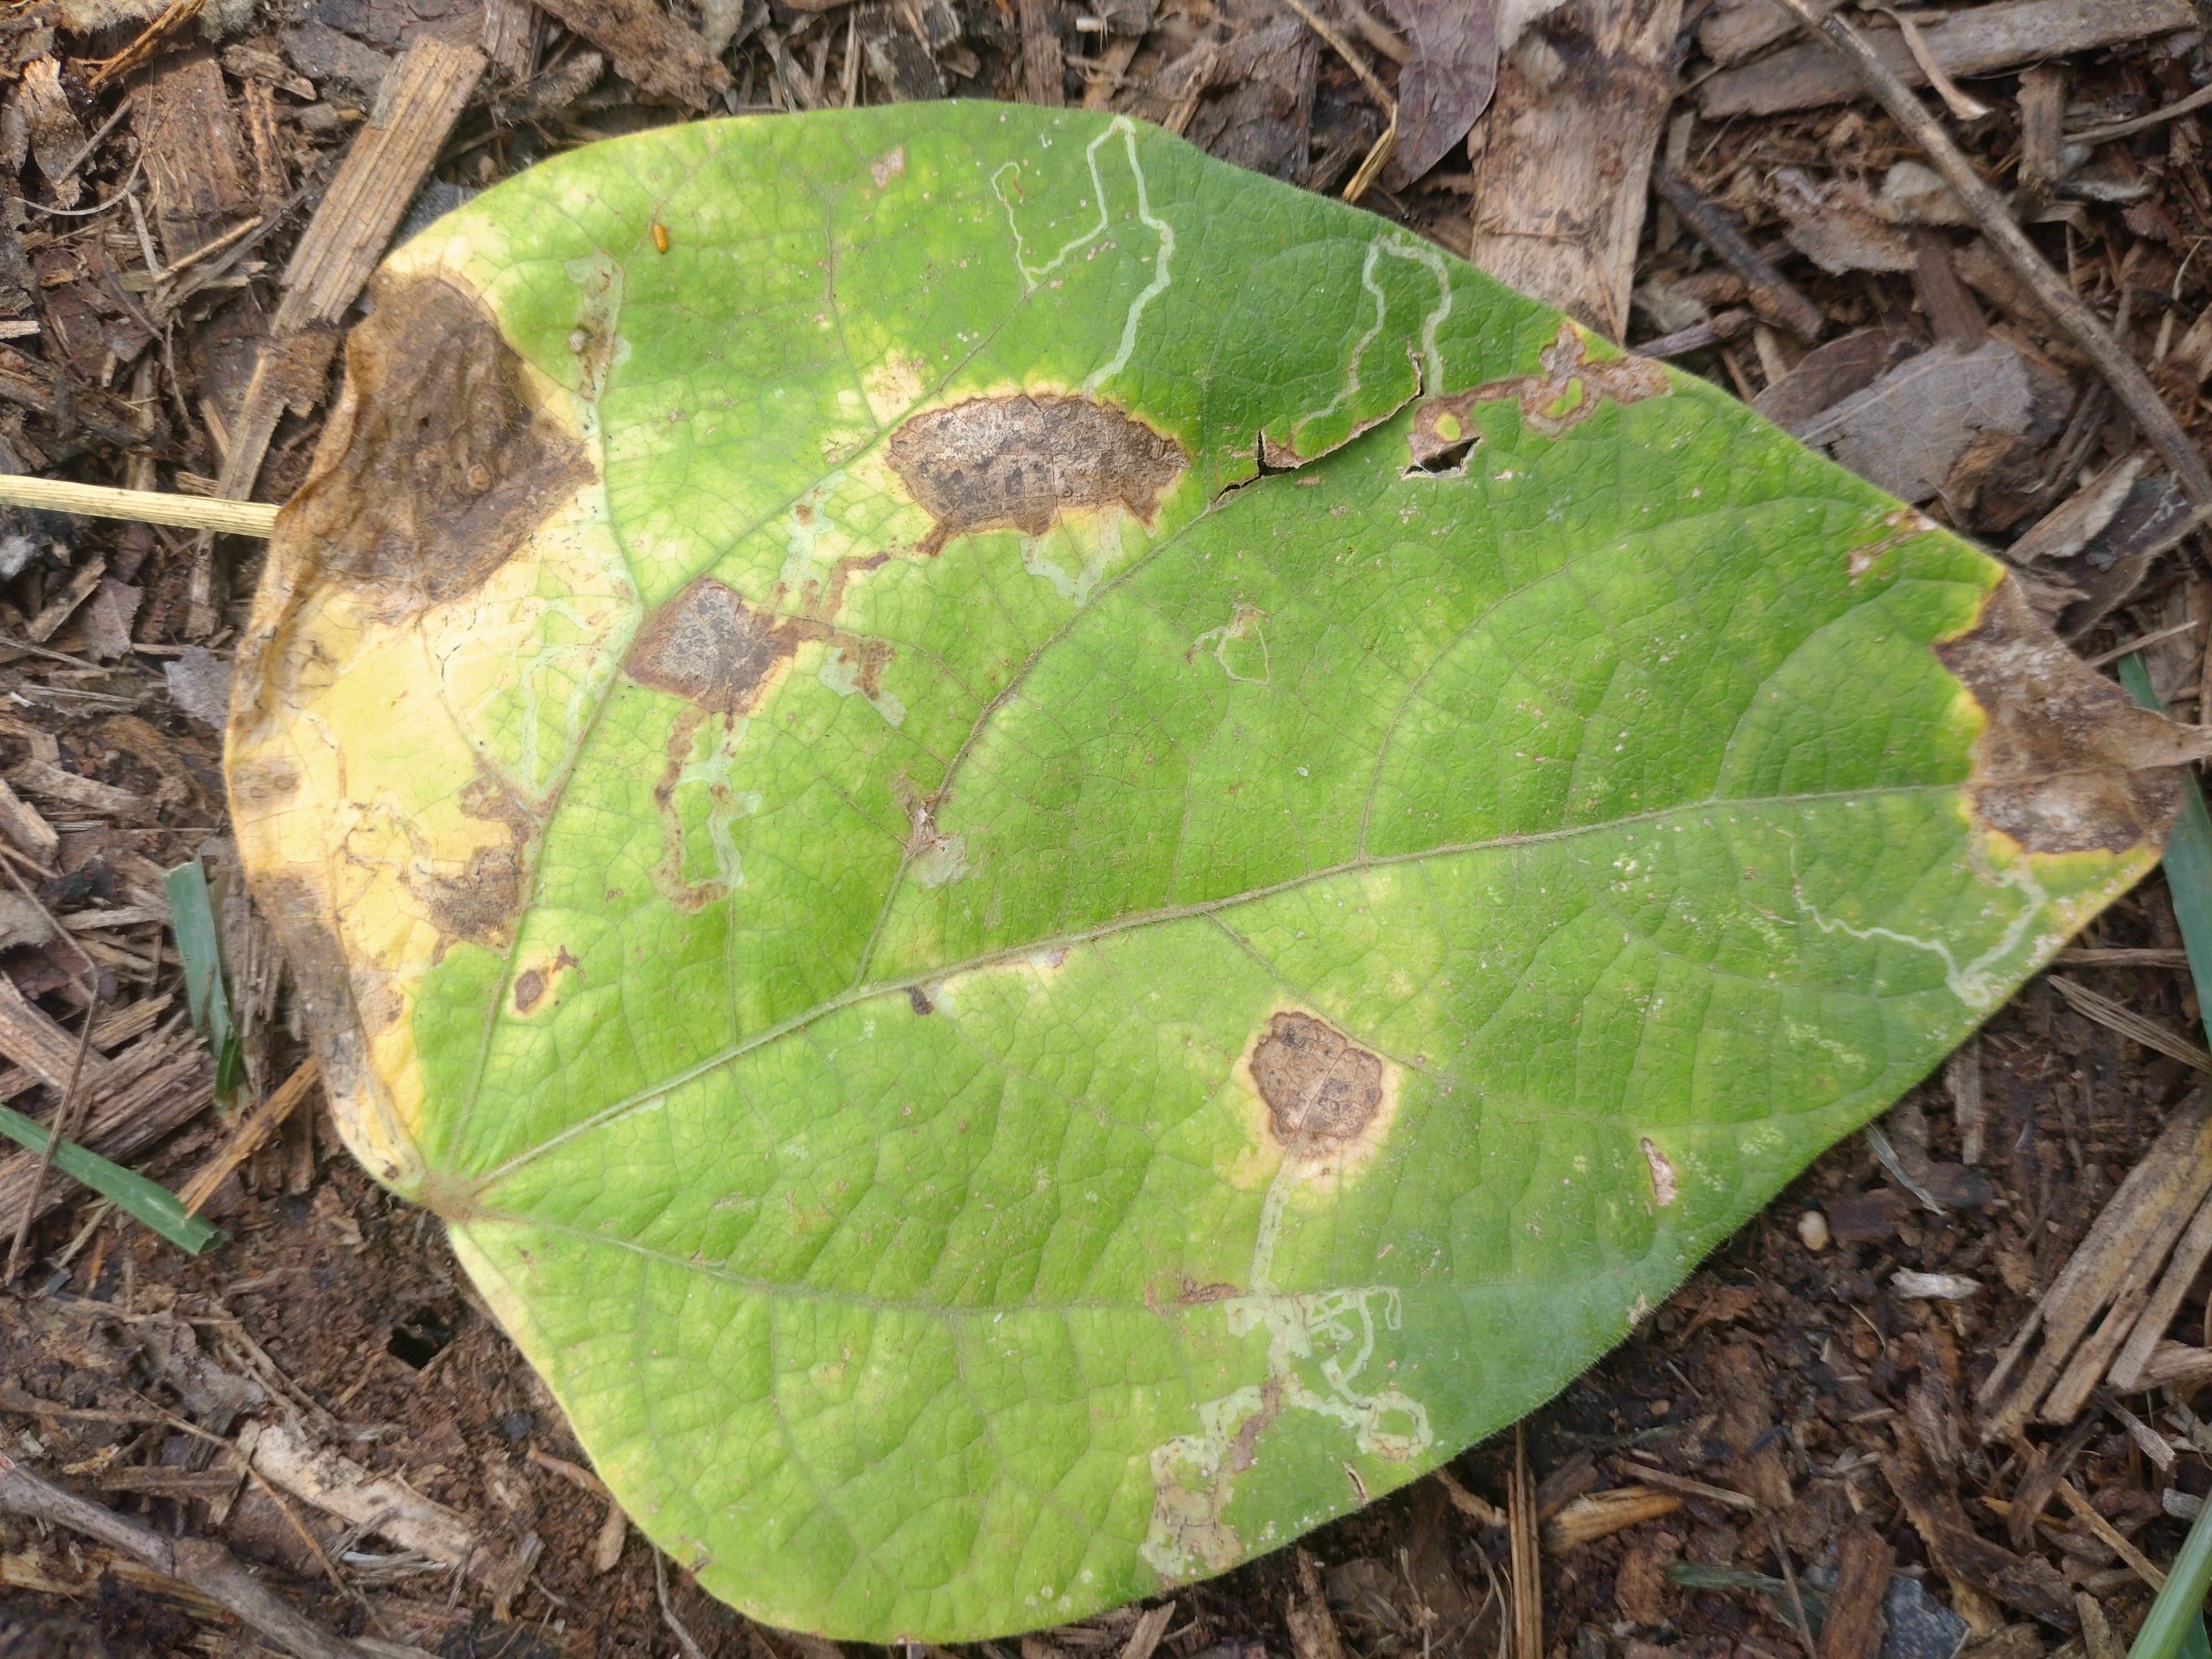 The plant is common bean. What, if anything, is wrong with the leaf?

anthracnose
